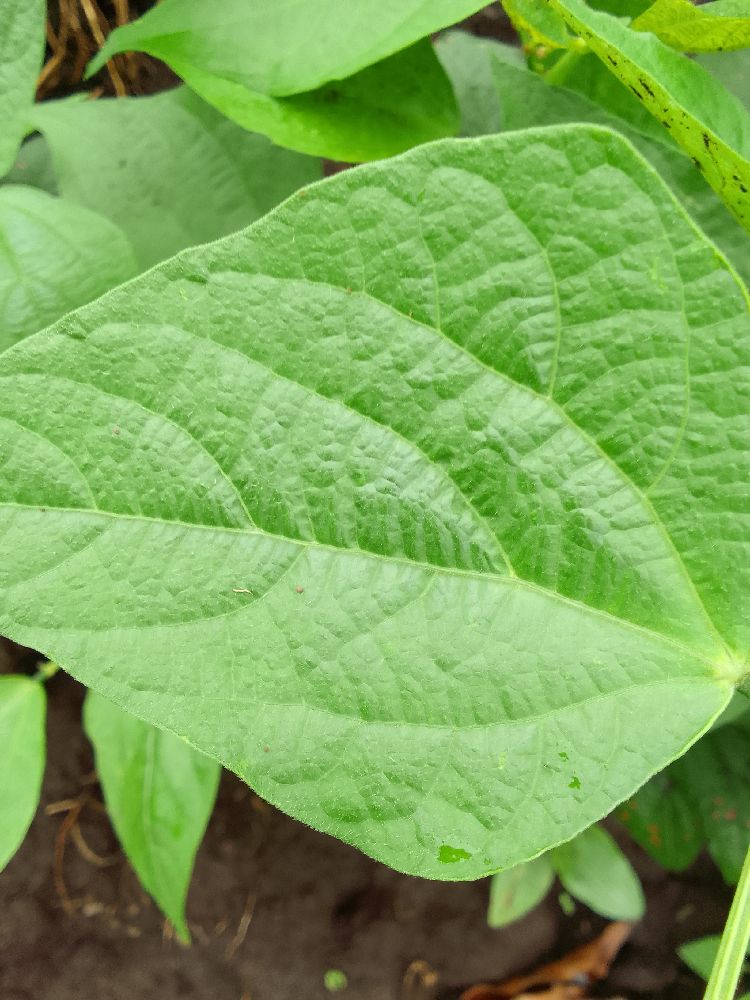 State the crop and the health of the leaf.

common bean, healthy
